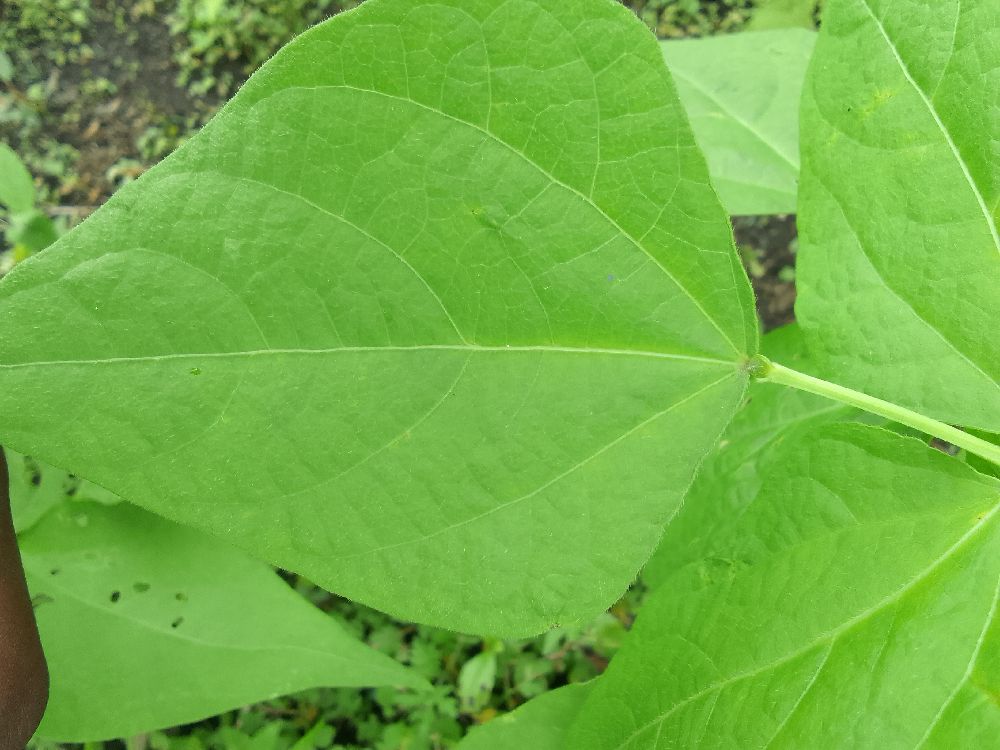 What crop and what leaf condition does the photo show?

common bean, healthy
